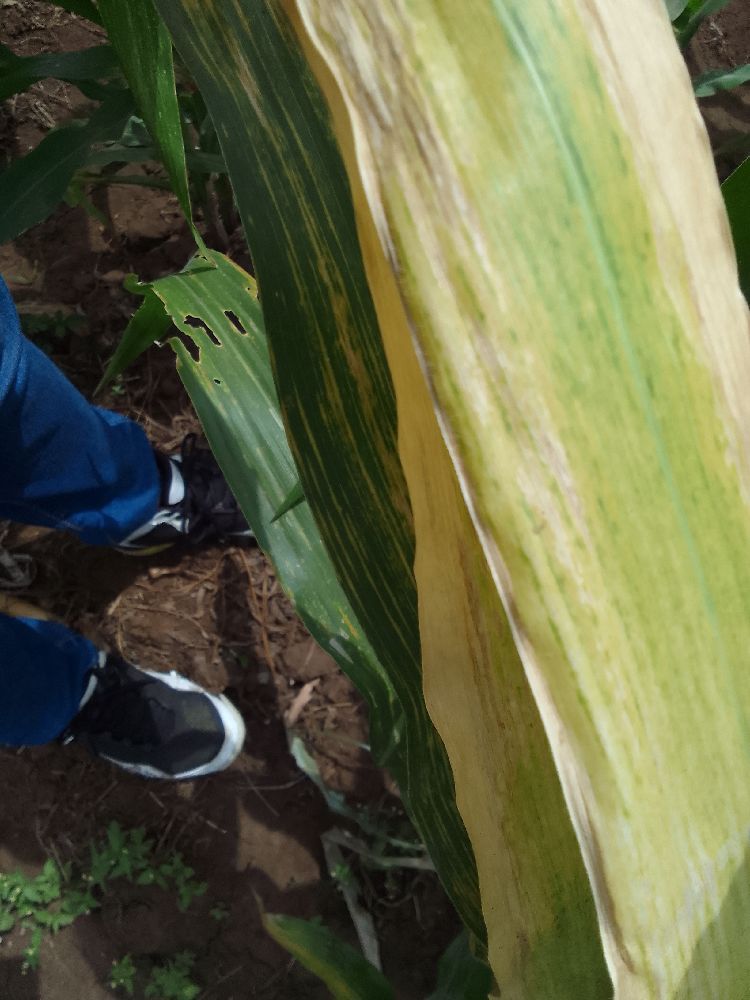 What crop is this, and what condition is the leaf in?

maize, maize lethal necrosis
